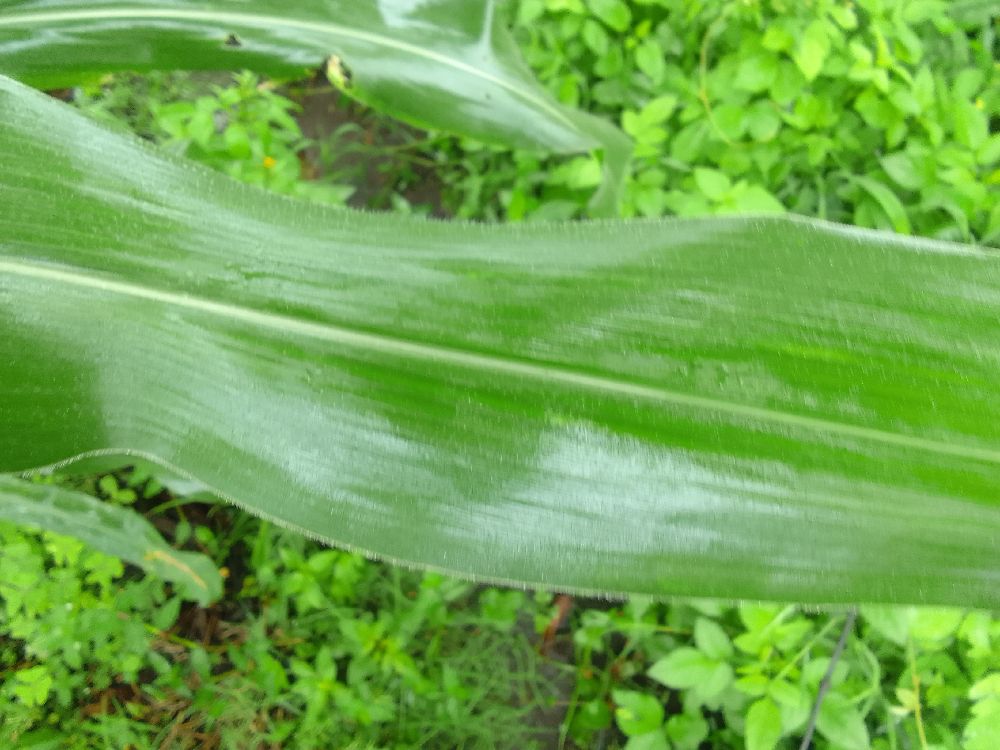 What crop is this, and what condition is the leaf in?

maize, healthy
